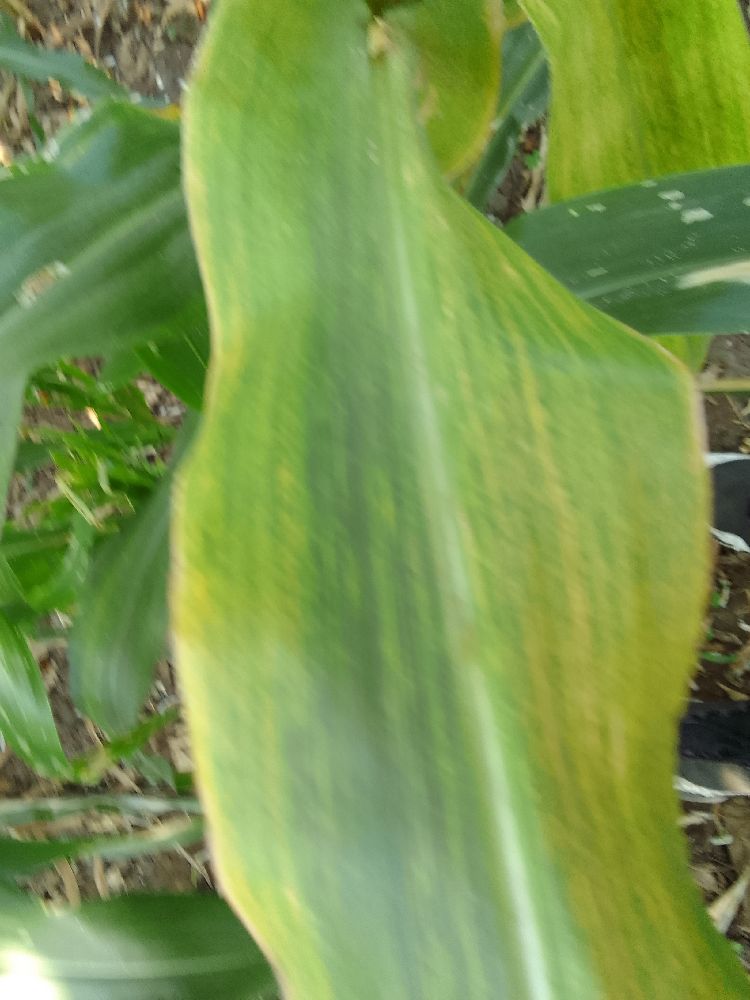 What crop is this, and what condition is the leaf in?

maize, maize lethal necrosis
